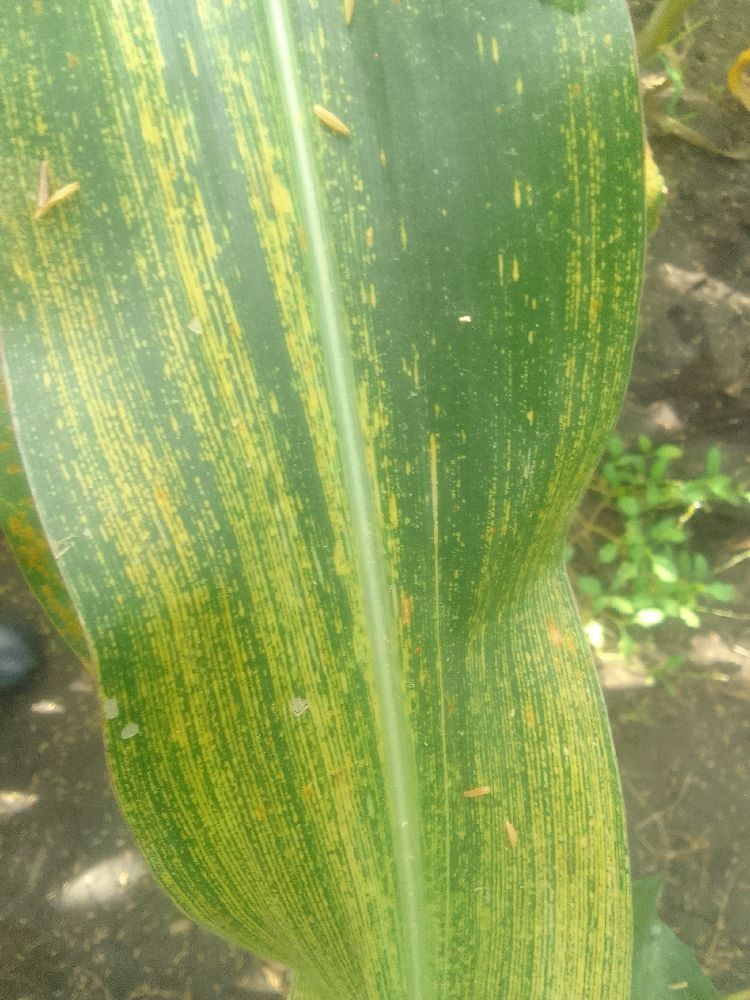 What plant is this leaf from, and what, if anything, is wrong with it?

maize, maize streak virus
